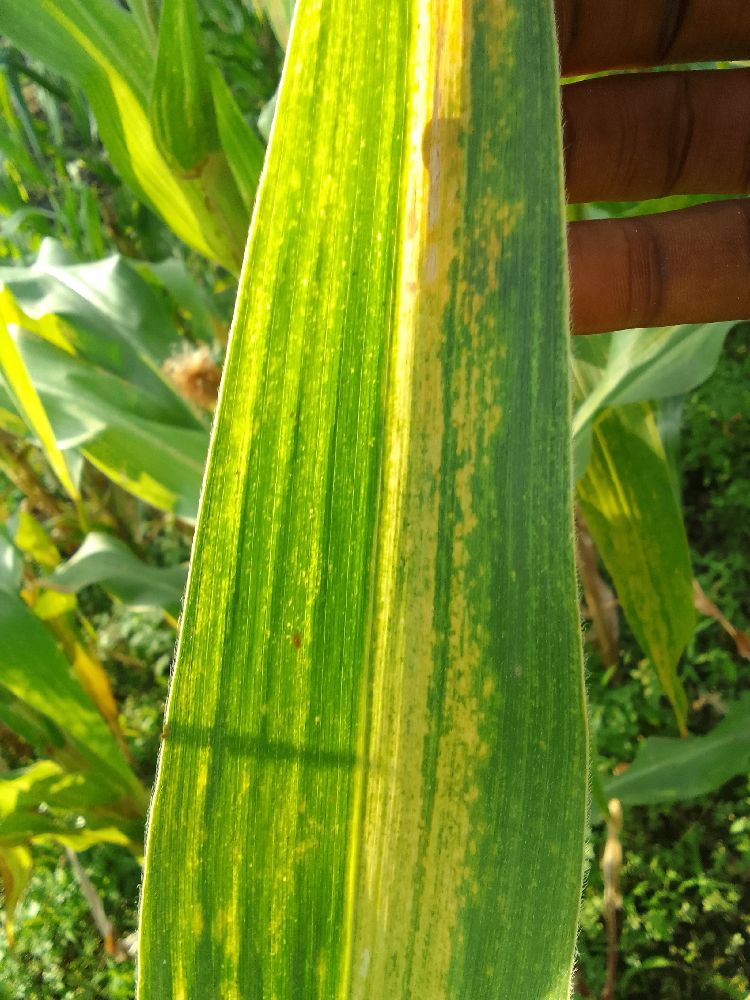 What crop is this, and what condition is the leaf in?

maize, maize lethal necrosis
